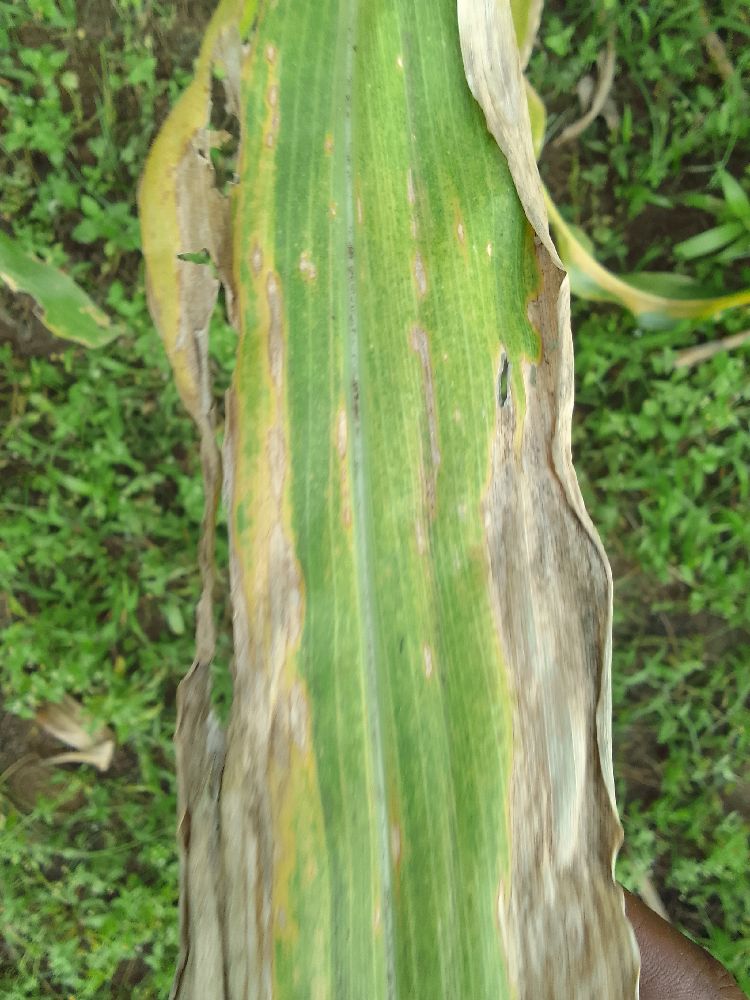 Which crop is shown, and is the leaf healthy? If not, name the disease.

maize, maize lethal necrosis
